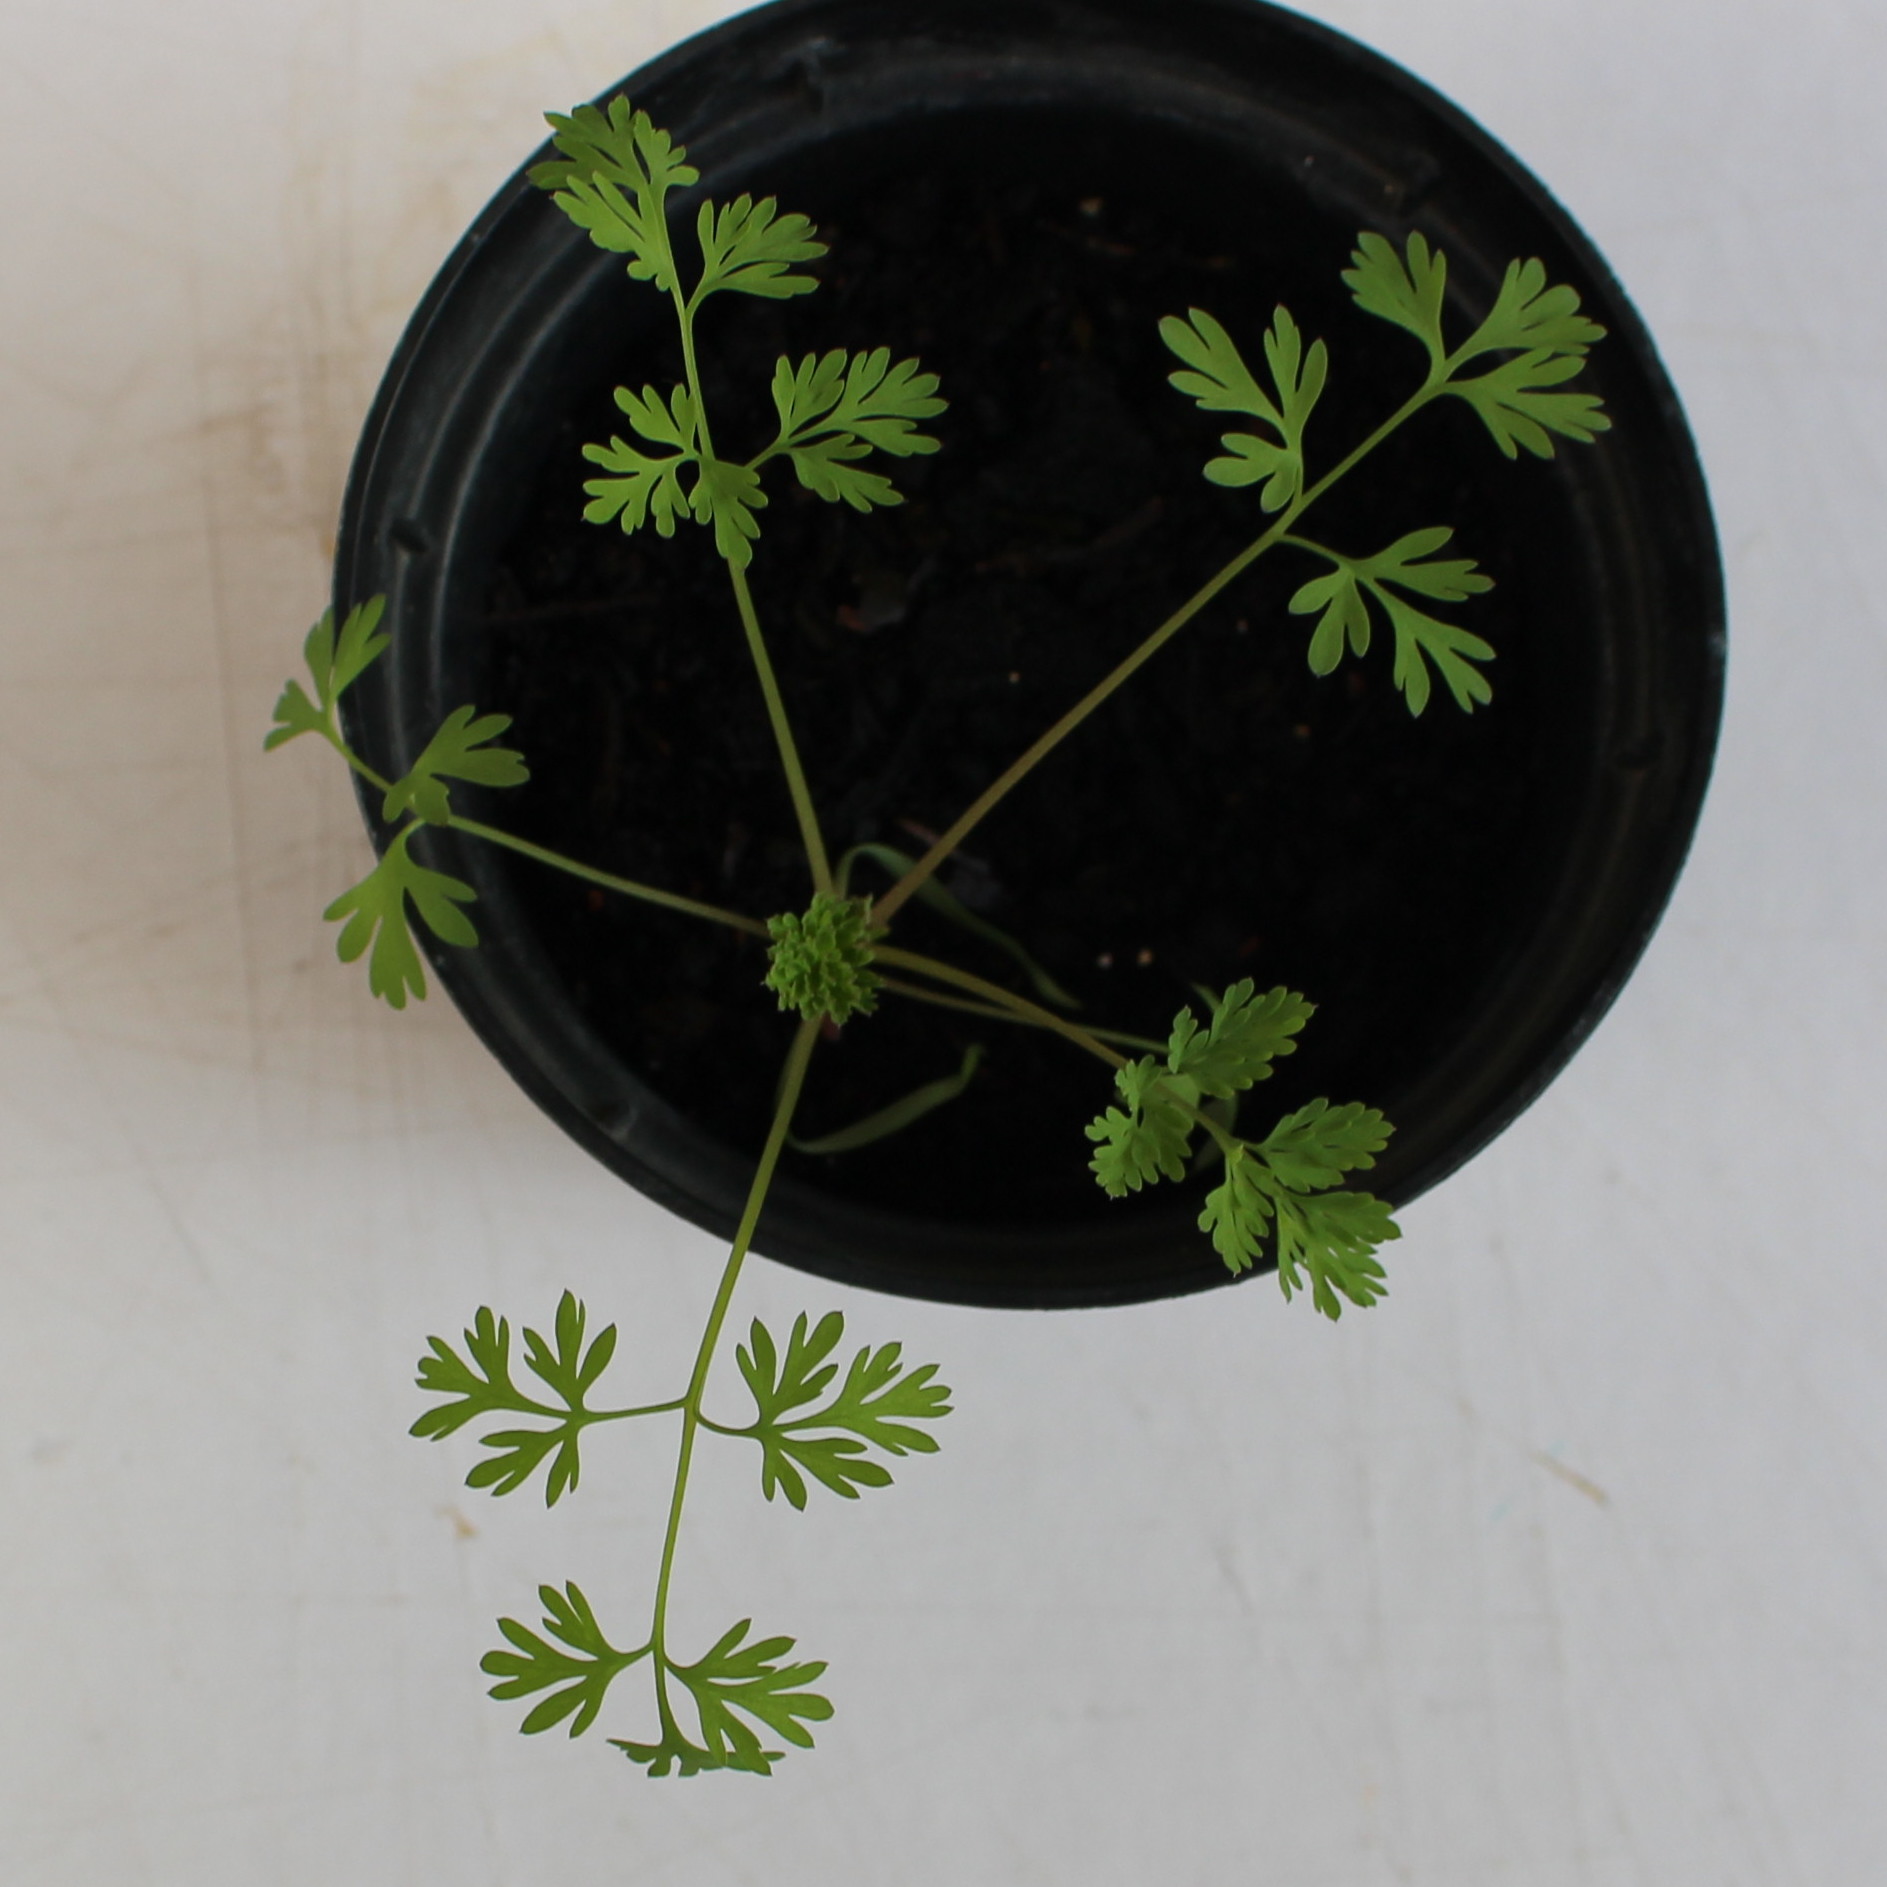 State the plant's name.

Fumaria officinalis
